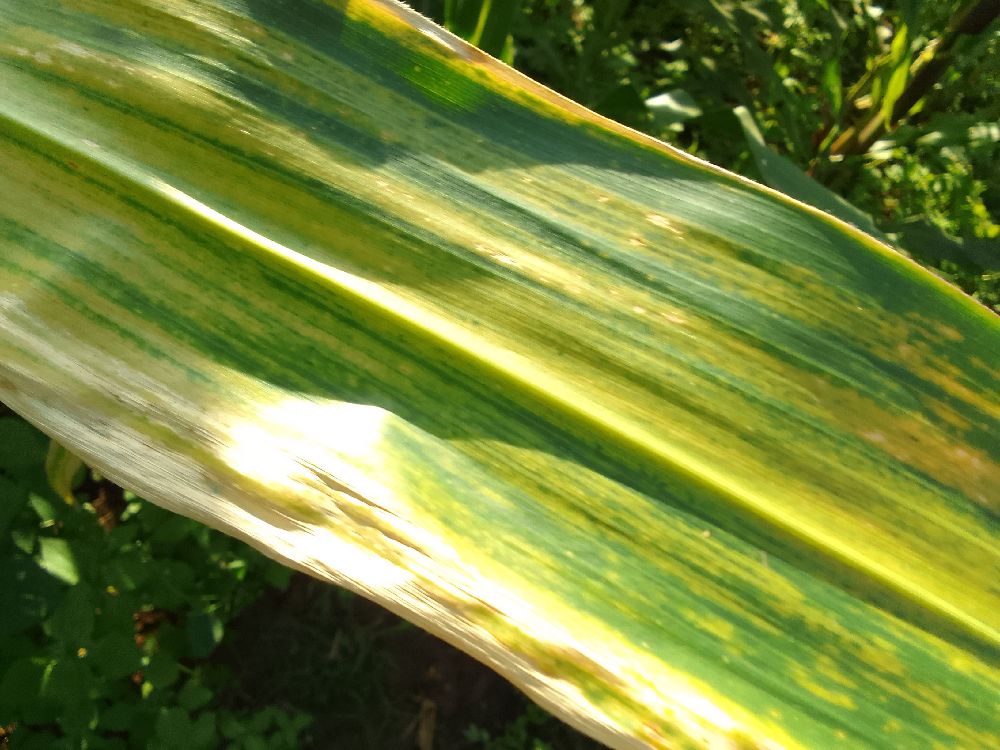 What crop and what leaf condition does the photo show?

maize, maize lethal necrosis
